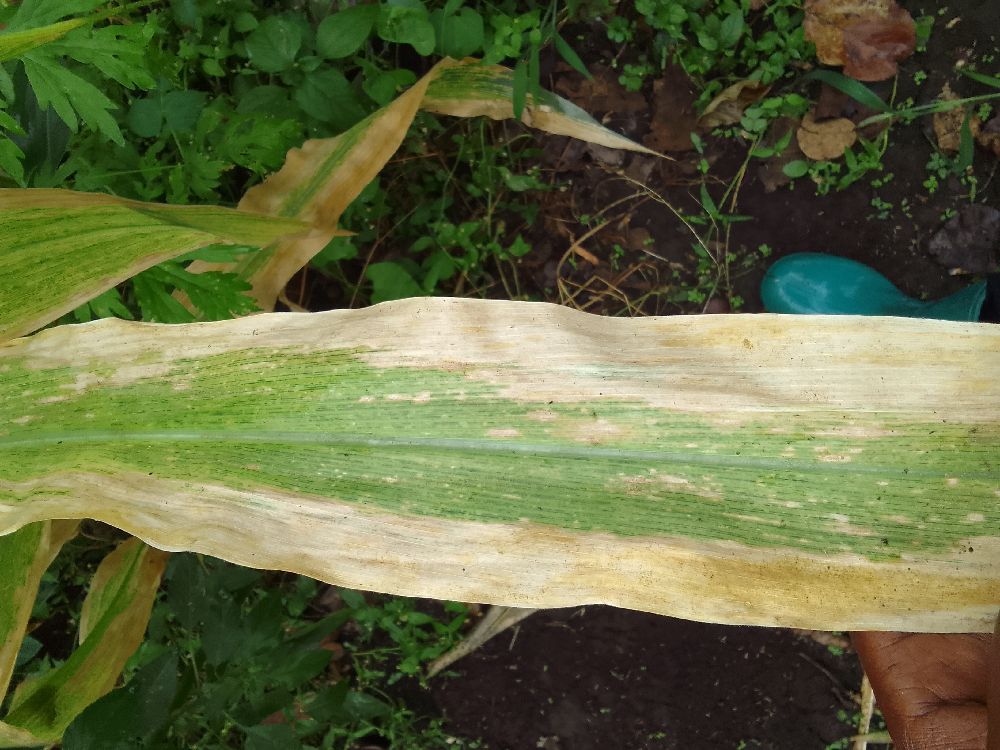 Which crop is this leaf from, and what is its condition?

maize, maize lethal necrosis
